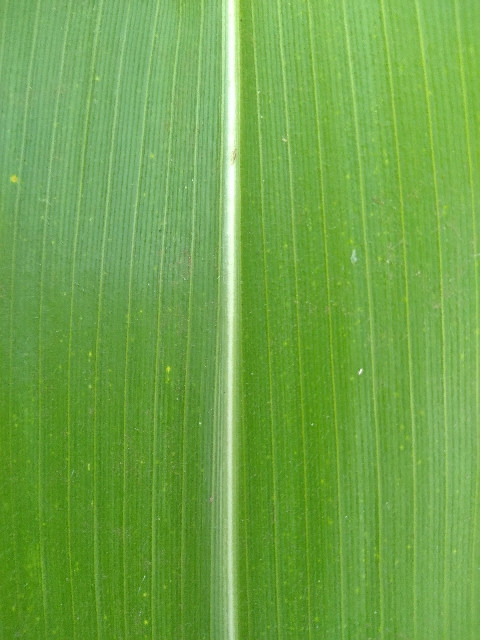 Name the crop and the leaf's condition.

maize, healthy
